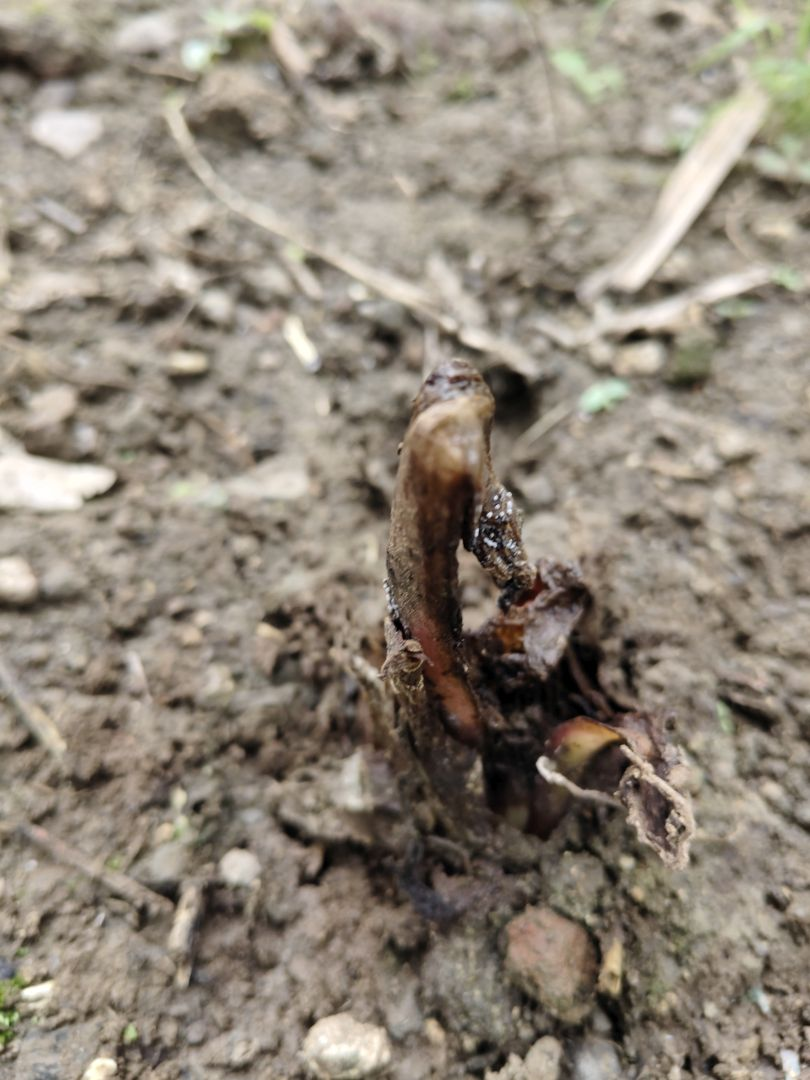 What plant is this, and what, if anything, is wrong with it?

taro, root rot
